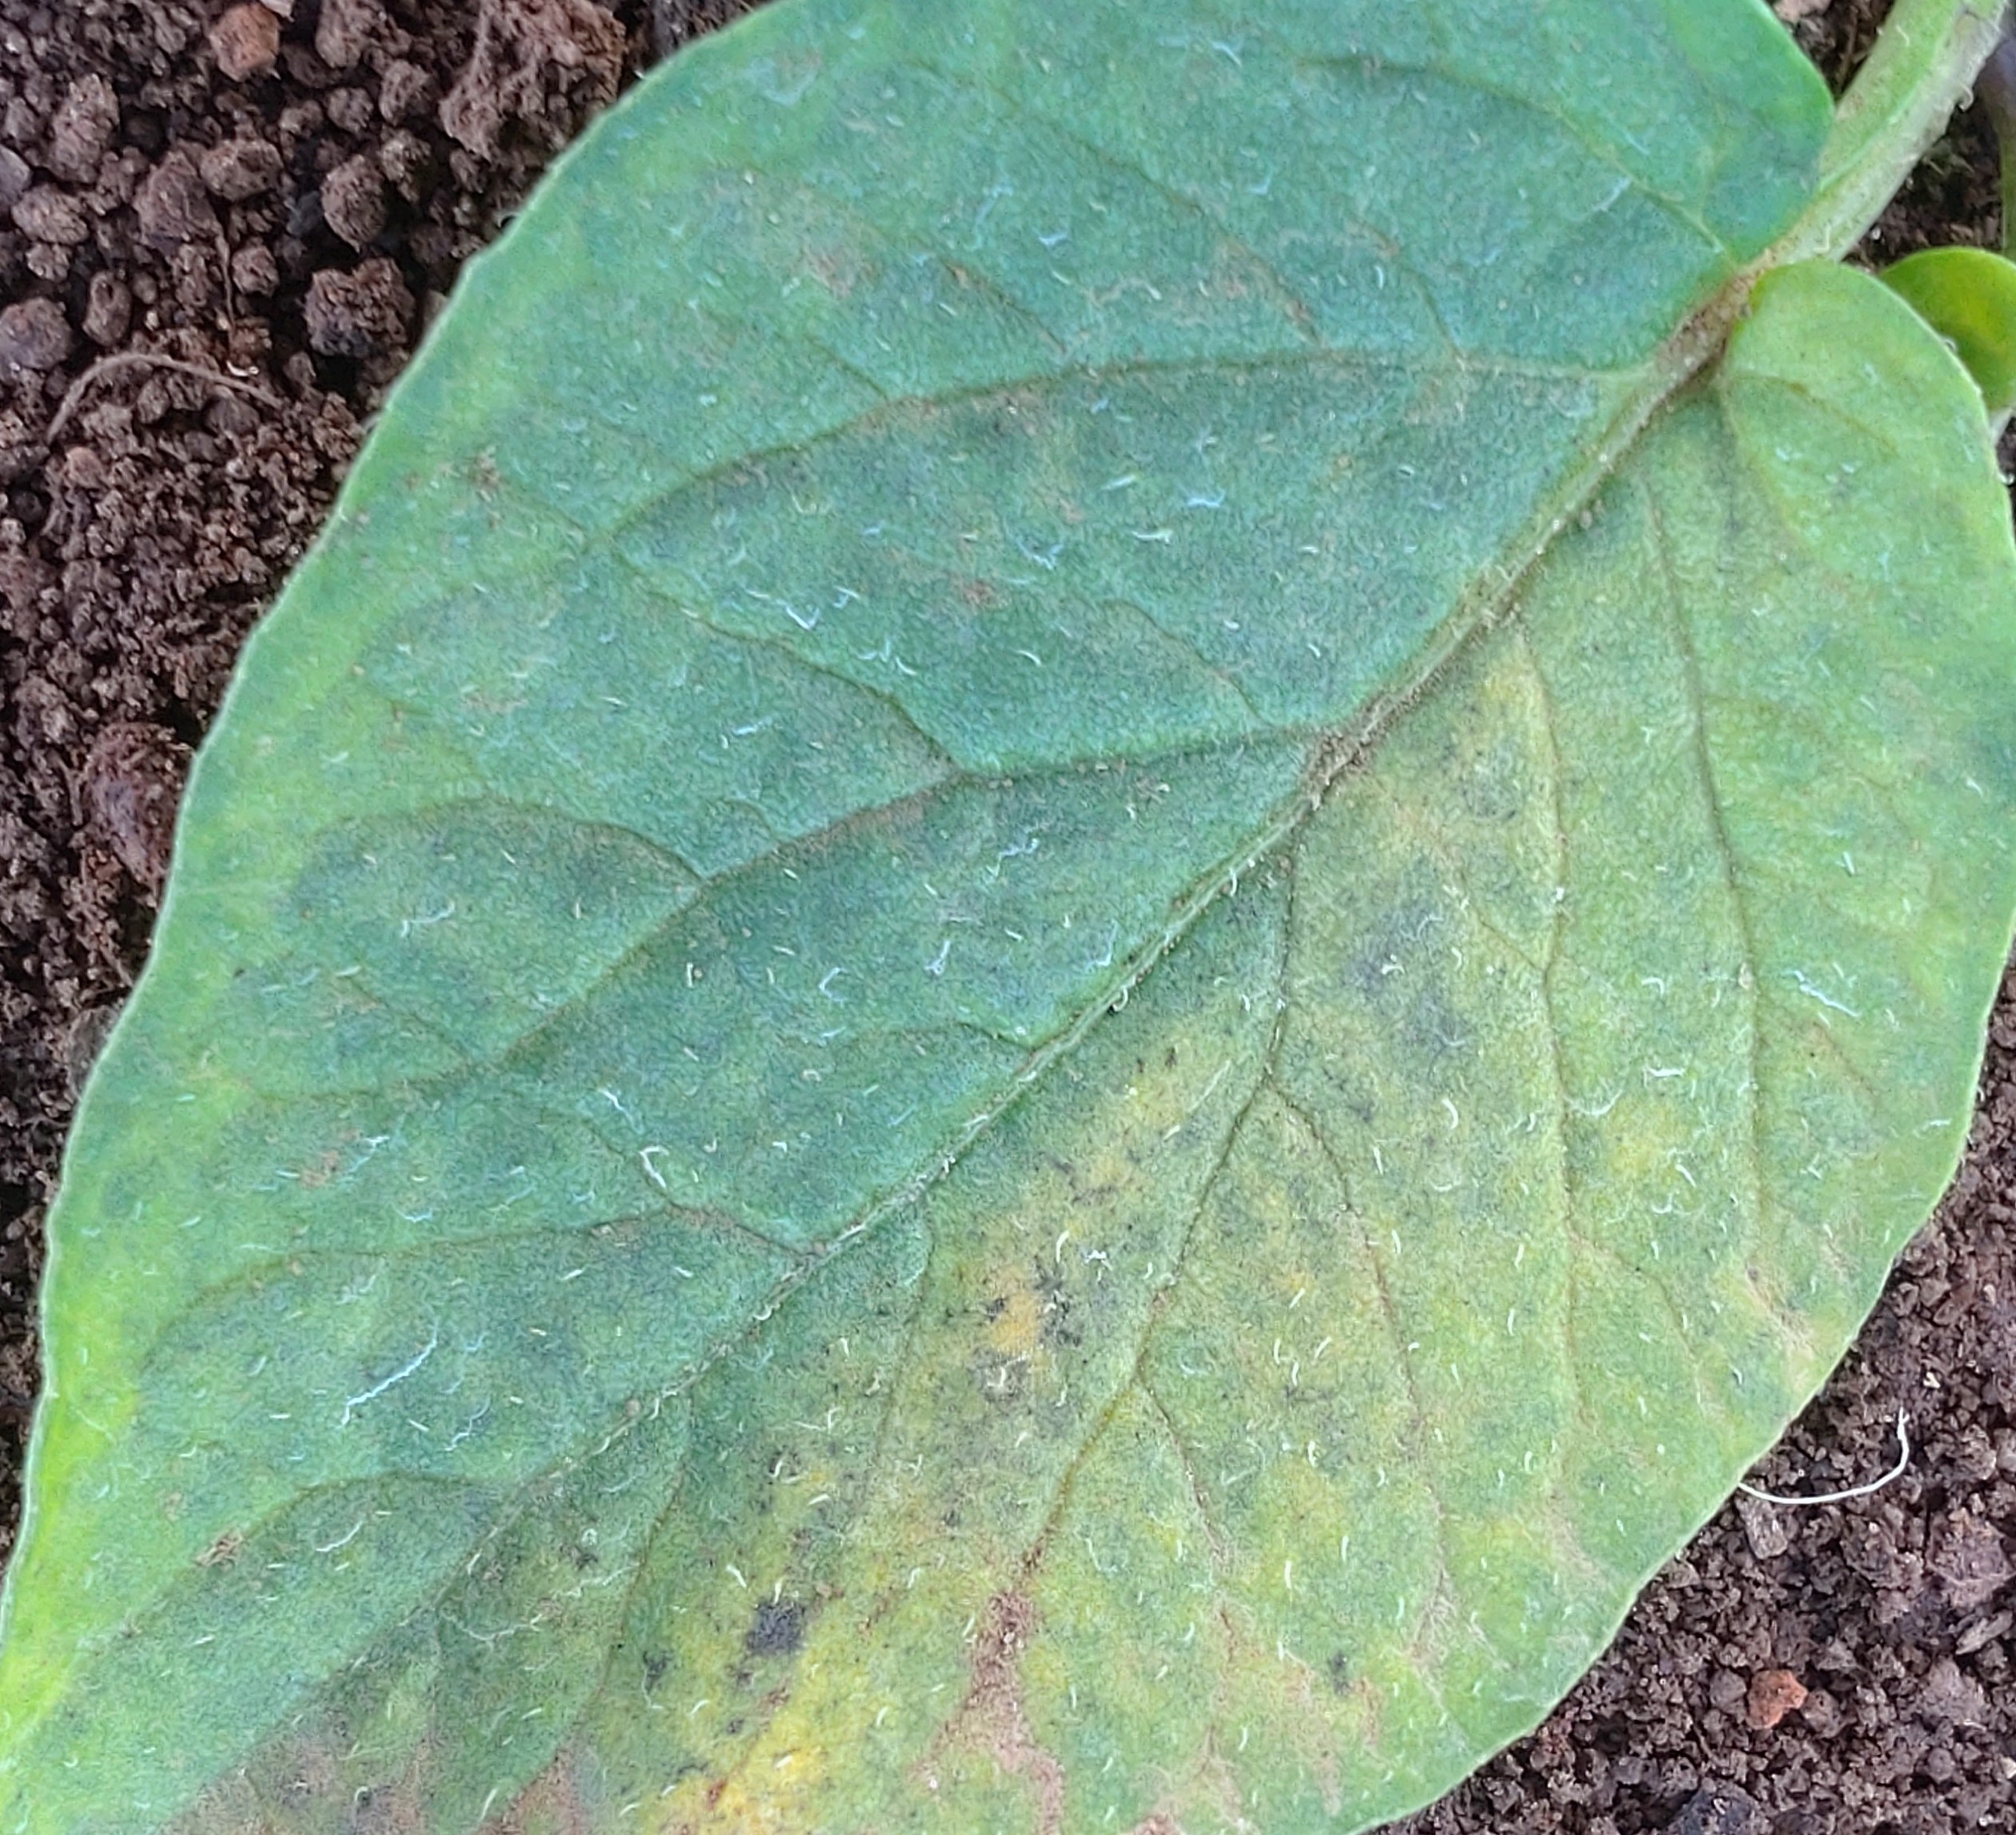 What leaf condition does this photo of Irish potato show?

late blight
